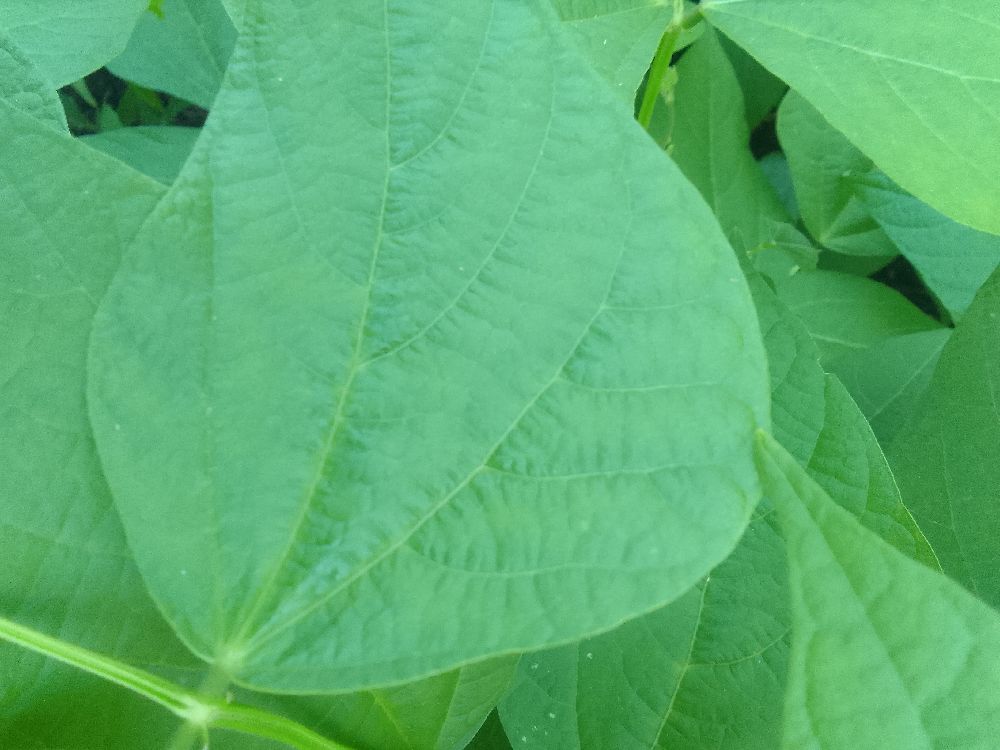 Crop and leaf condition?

common bean, healthy
